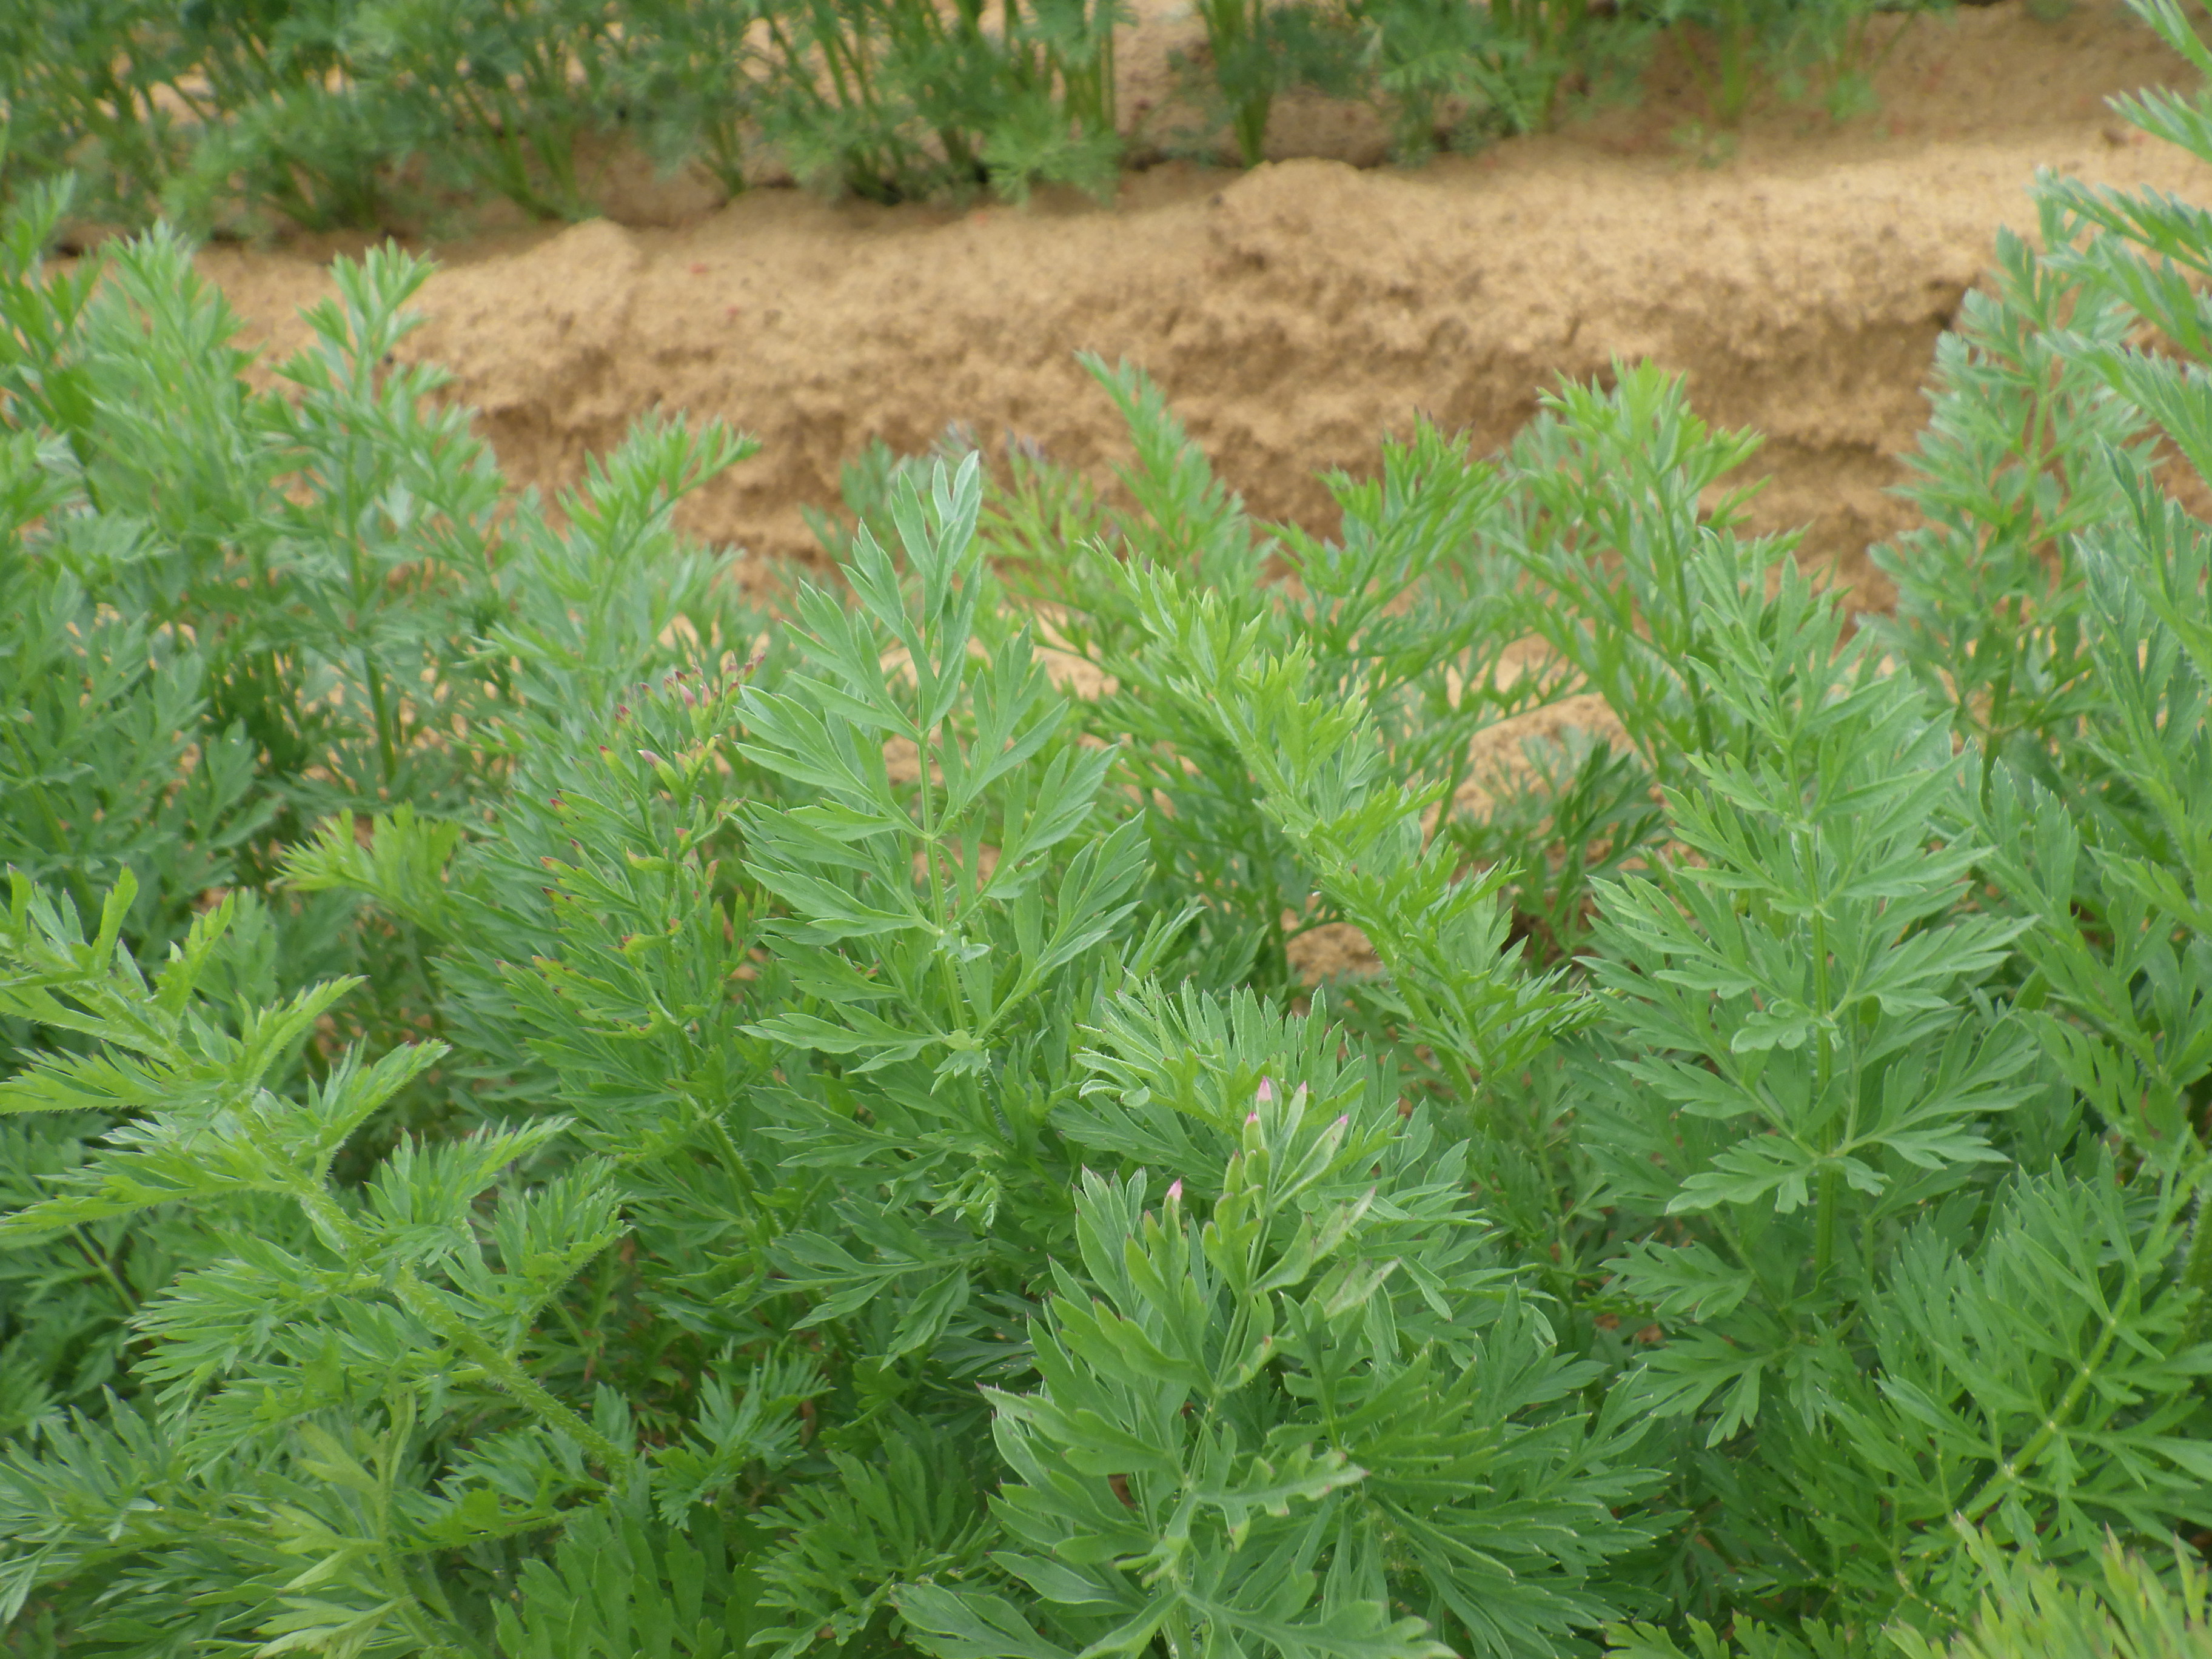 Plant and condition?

carrot, alternaria
